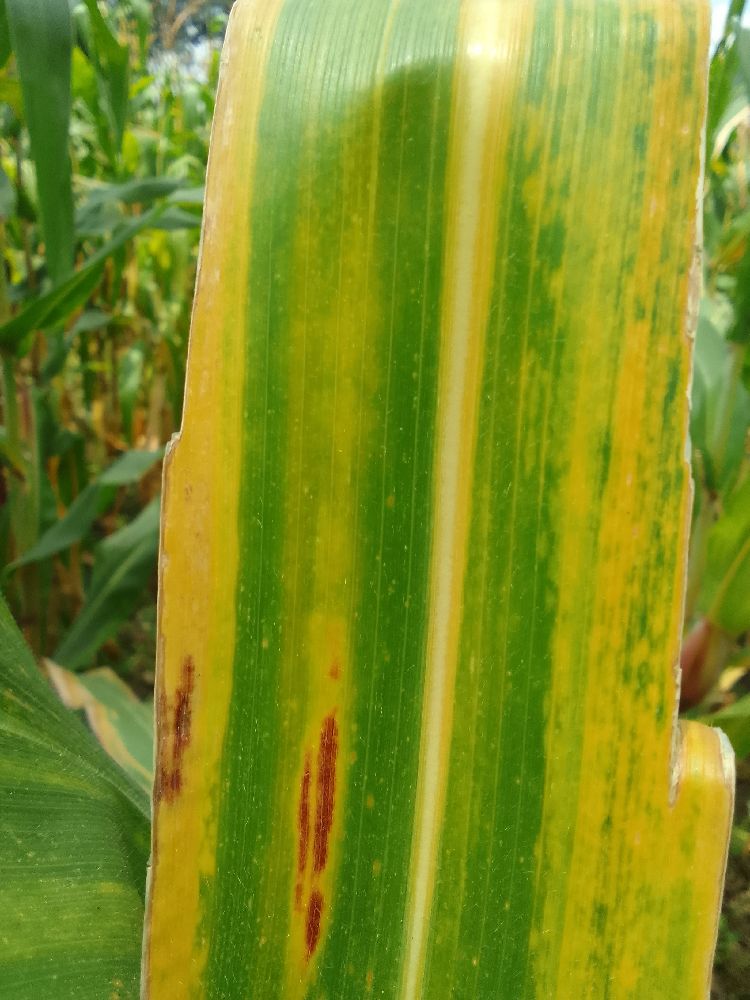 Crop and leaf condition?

maize, maize lethal necrosis
